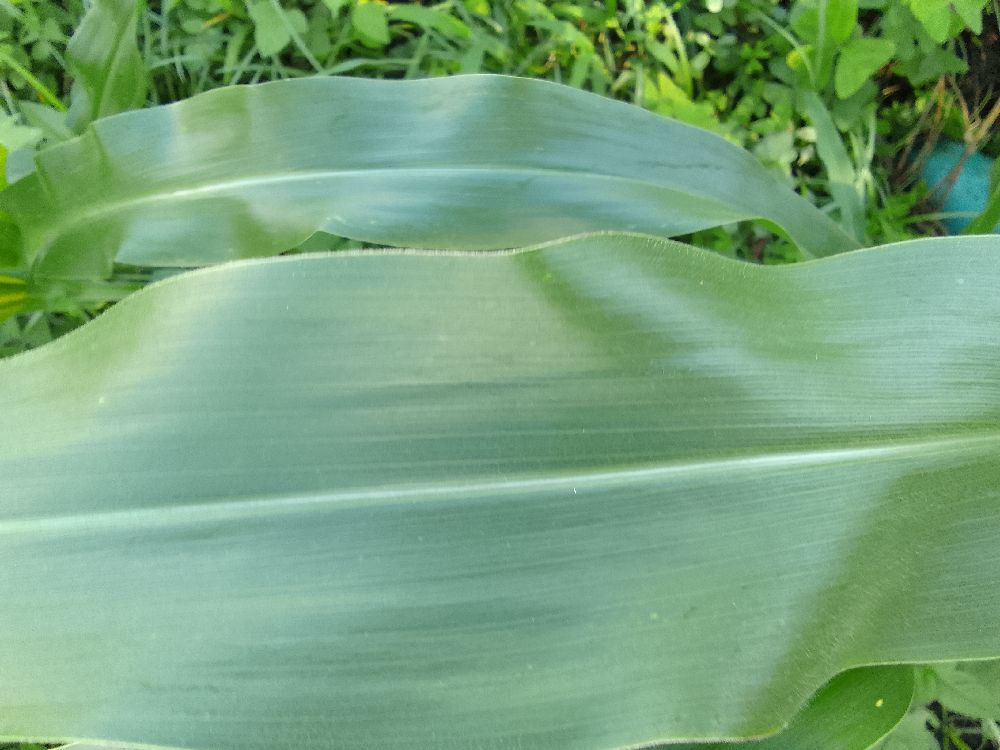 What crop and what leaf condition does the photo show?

maize, healthy
